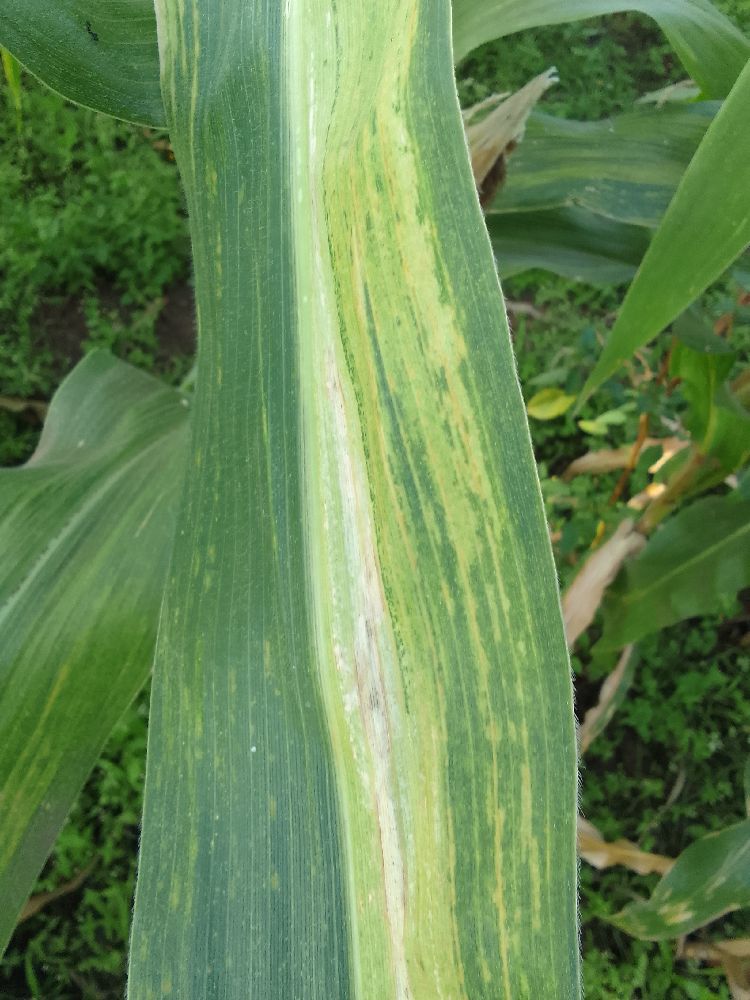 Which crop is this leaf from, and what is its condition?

maize, maize lethal necrosis
